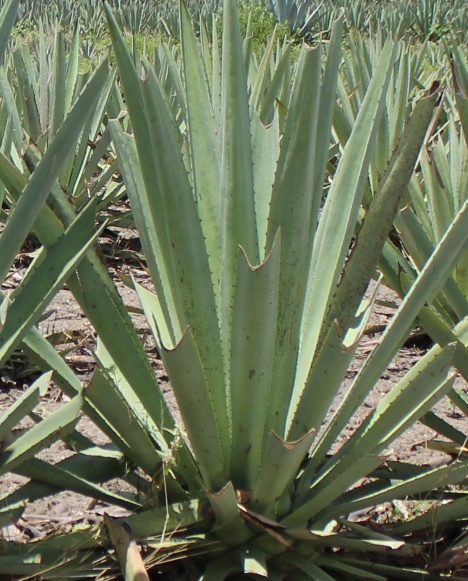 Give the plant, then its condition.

agave, healthy
